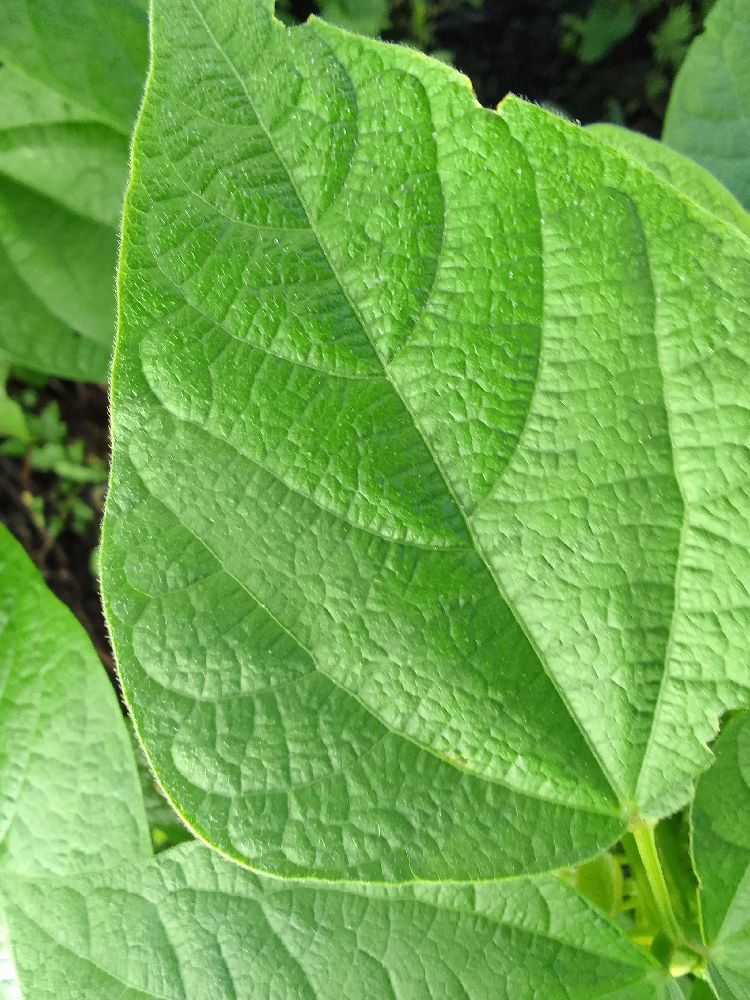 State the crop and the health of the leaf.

common bean, healthy
